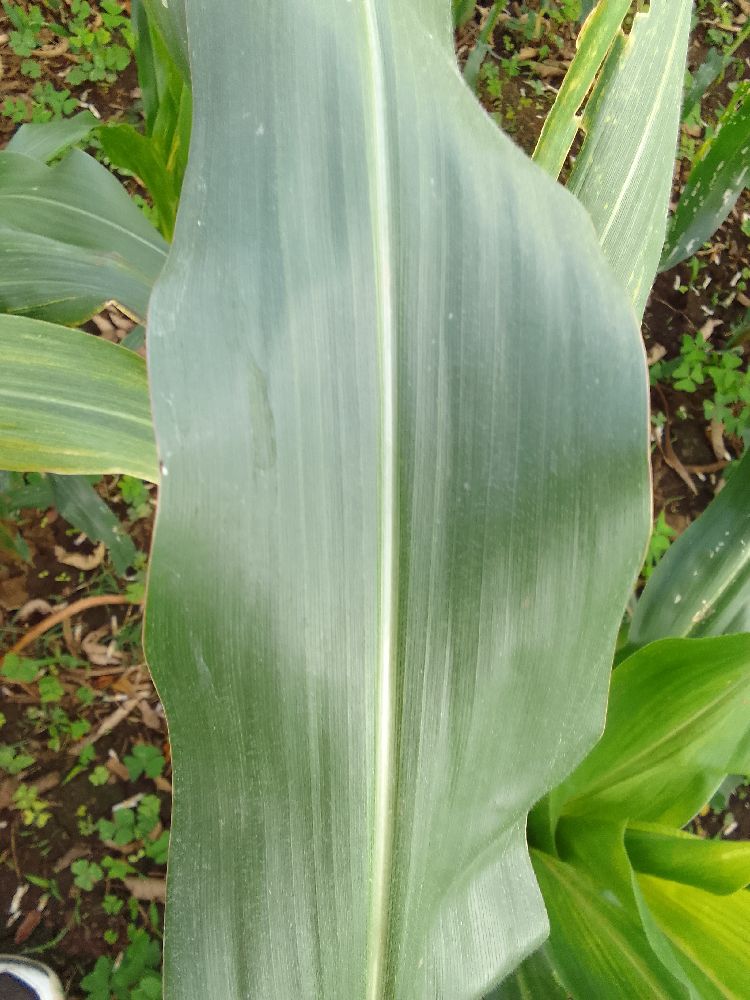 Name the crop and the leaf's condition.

maize, healthy
